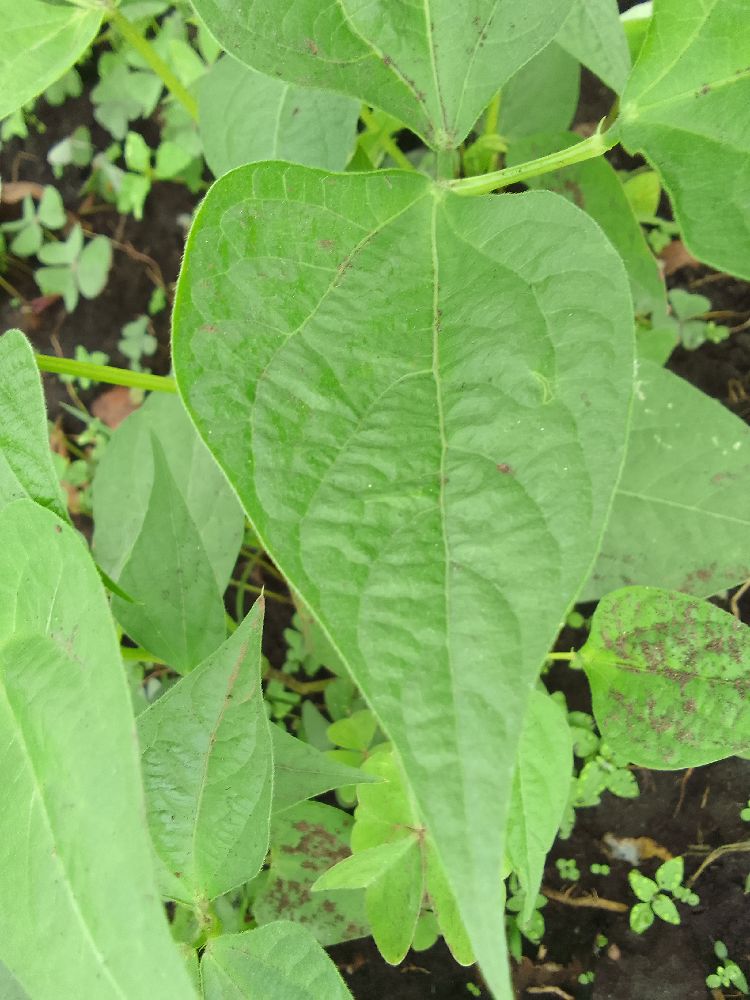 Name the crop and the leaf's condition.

common bean, healthy
